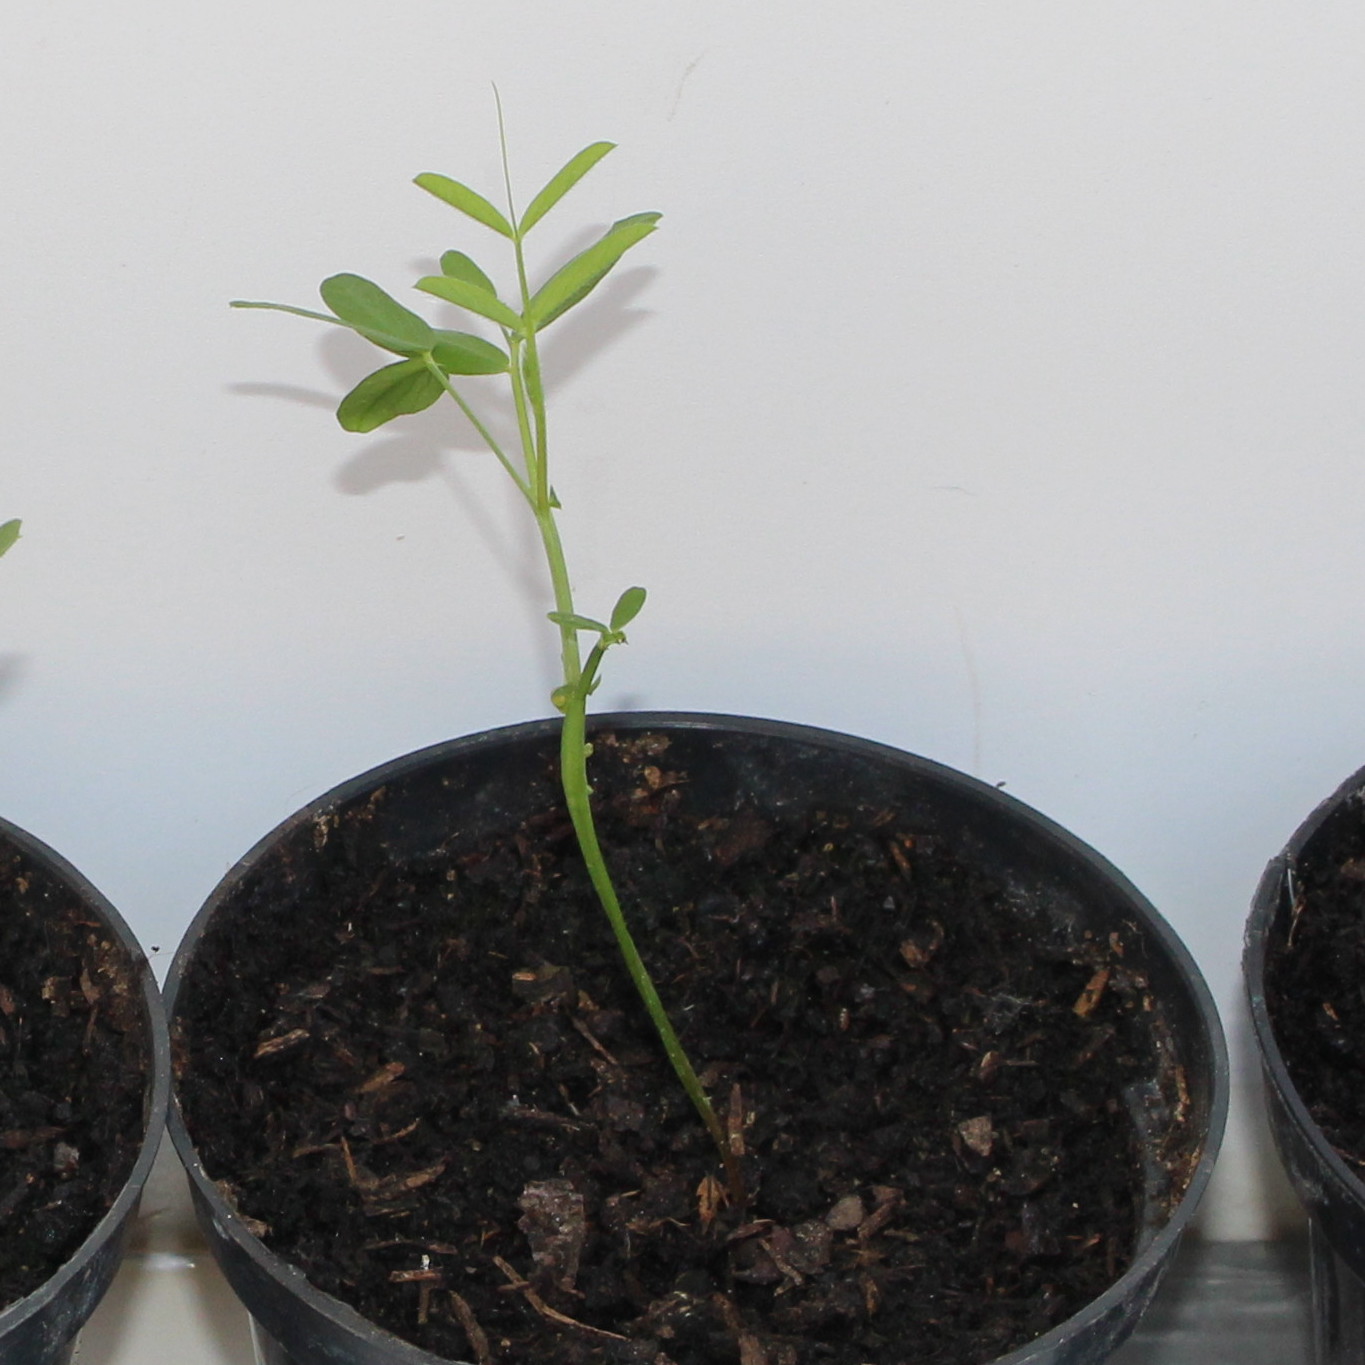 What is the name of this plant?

Vicia sativa
